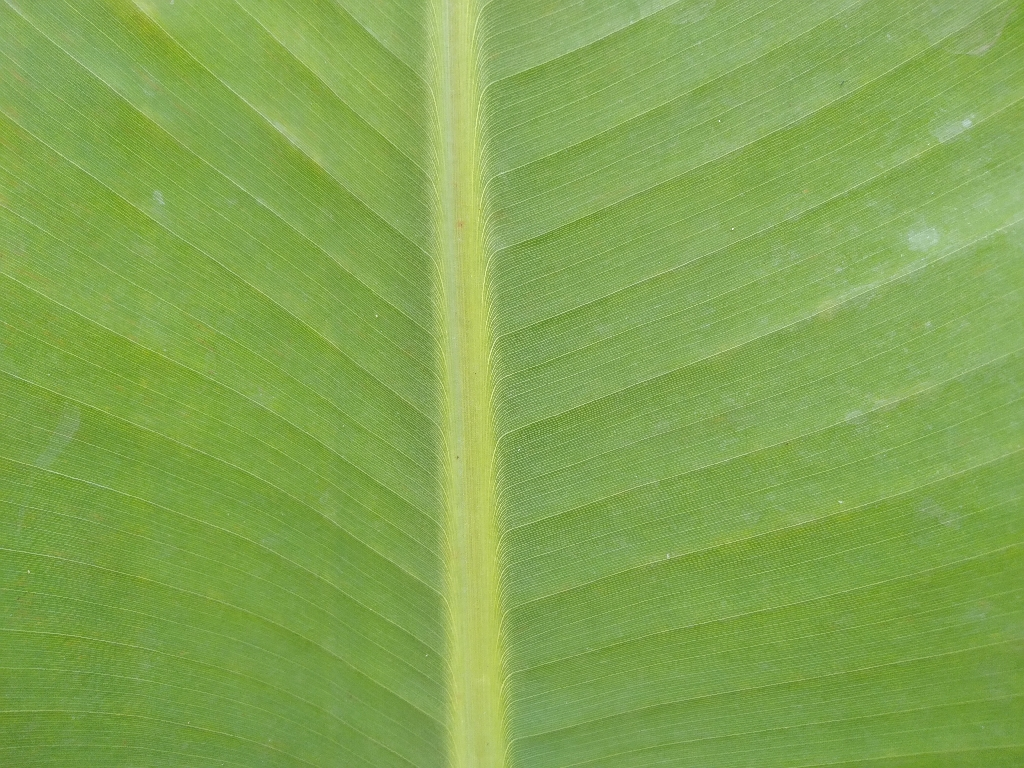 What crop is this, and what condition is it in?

banana, healthy
